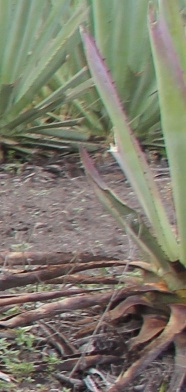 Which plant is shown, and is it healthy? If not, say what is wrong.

agave, sick
